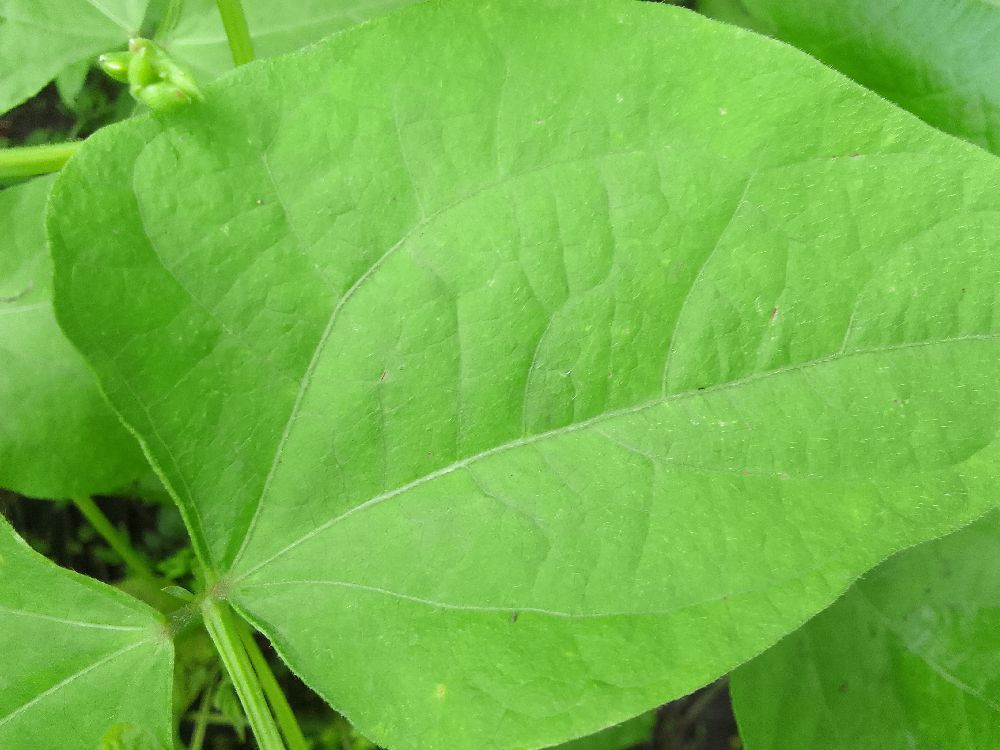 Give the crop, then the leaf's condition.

common bean, healthy
